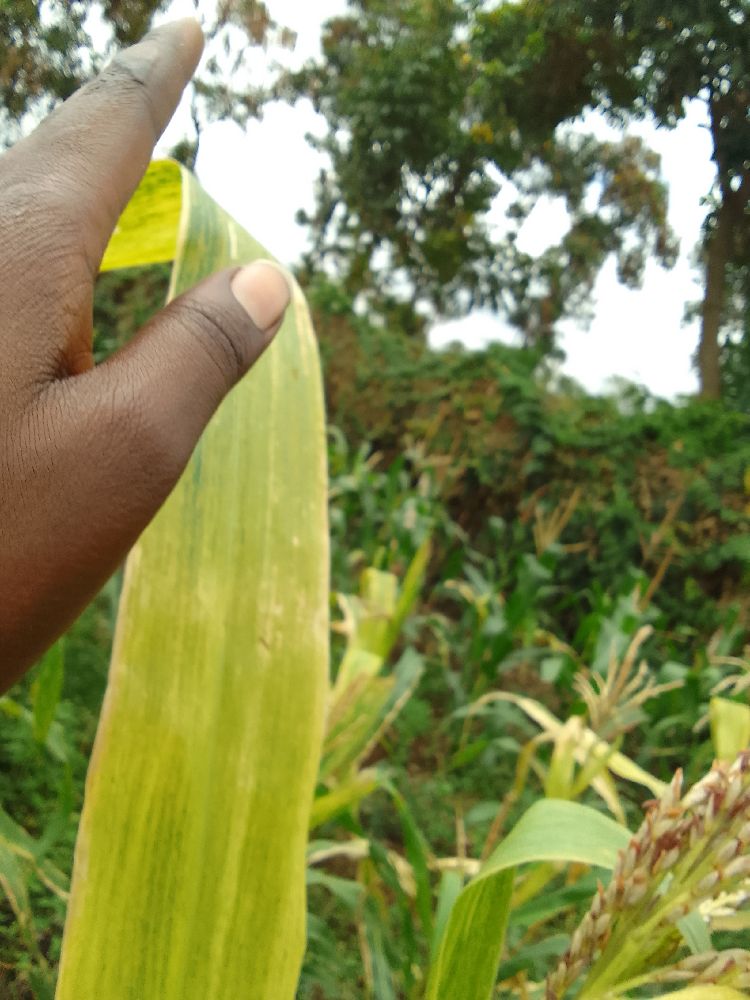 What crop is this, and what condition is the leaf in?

maize, maize lethal necrosis
